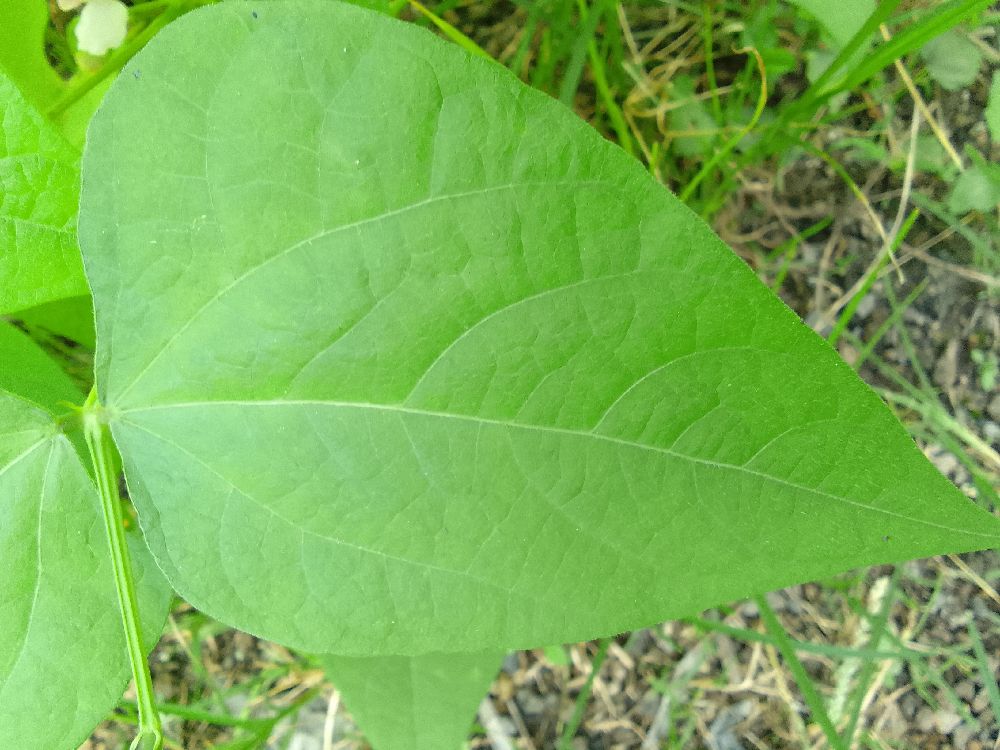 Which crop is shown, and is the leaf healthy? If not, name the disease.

common bean, healthy
